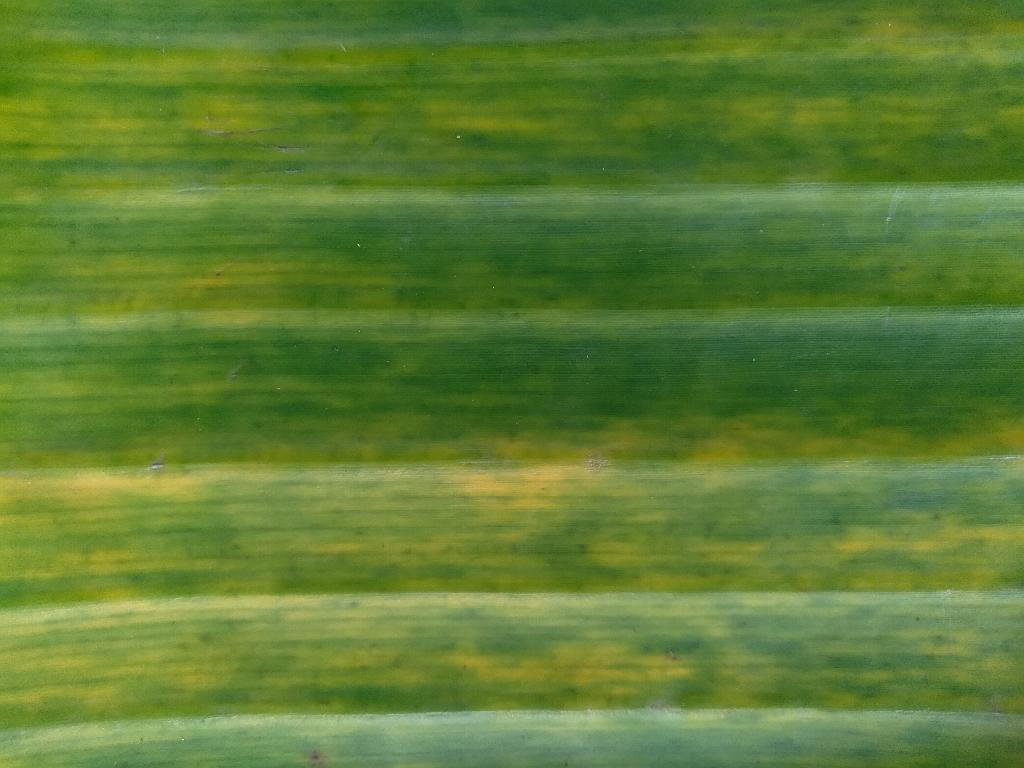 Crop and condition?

banana, fusarium wilt race 1
